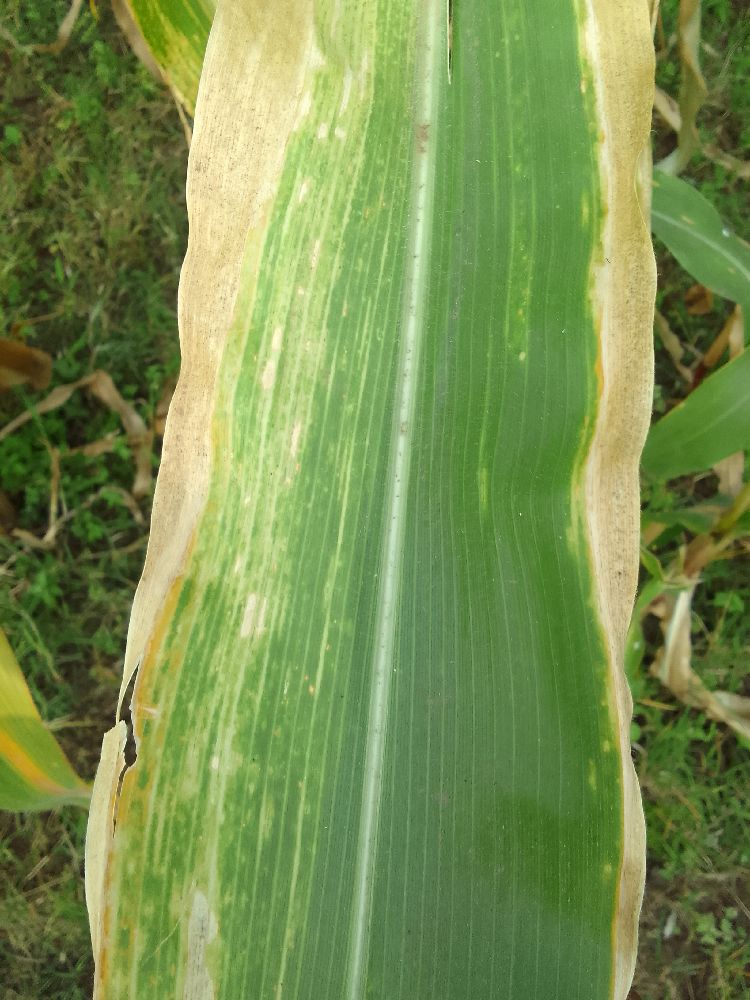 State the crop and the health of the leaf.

maize, maize lethal necrosis
